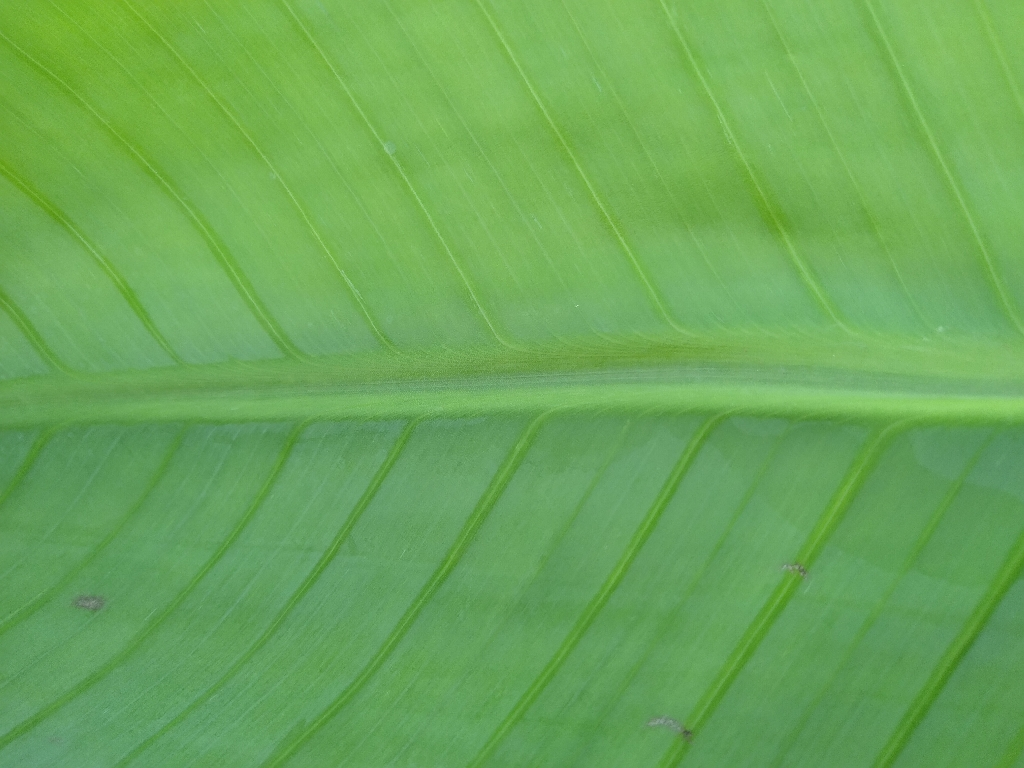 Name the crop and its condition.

banana, healthy
